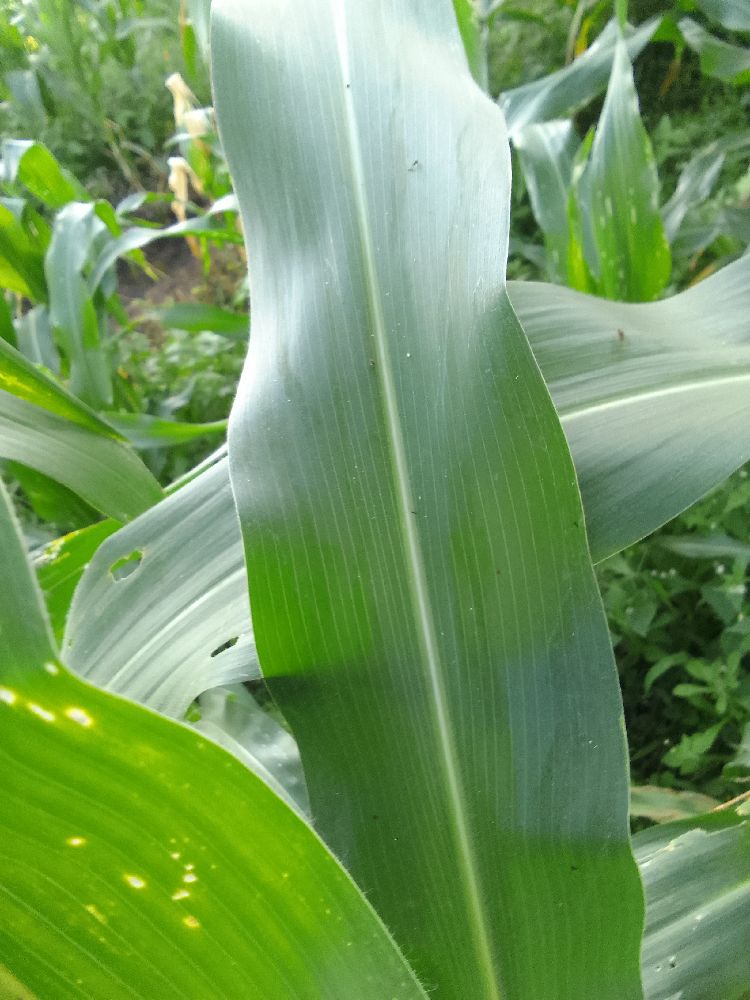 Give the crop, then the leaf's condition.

maize, healthy
